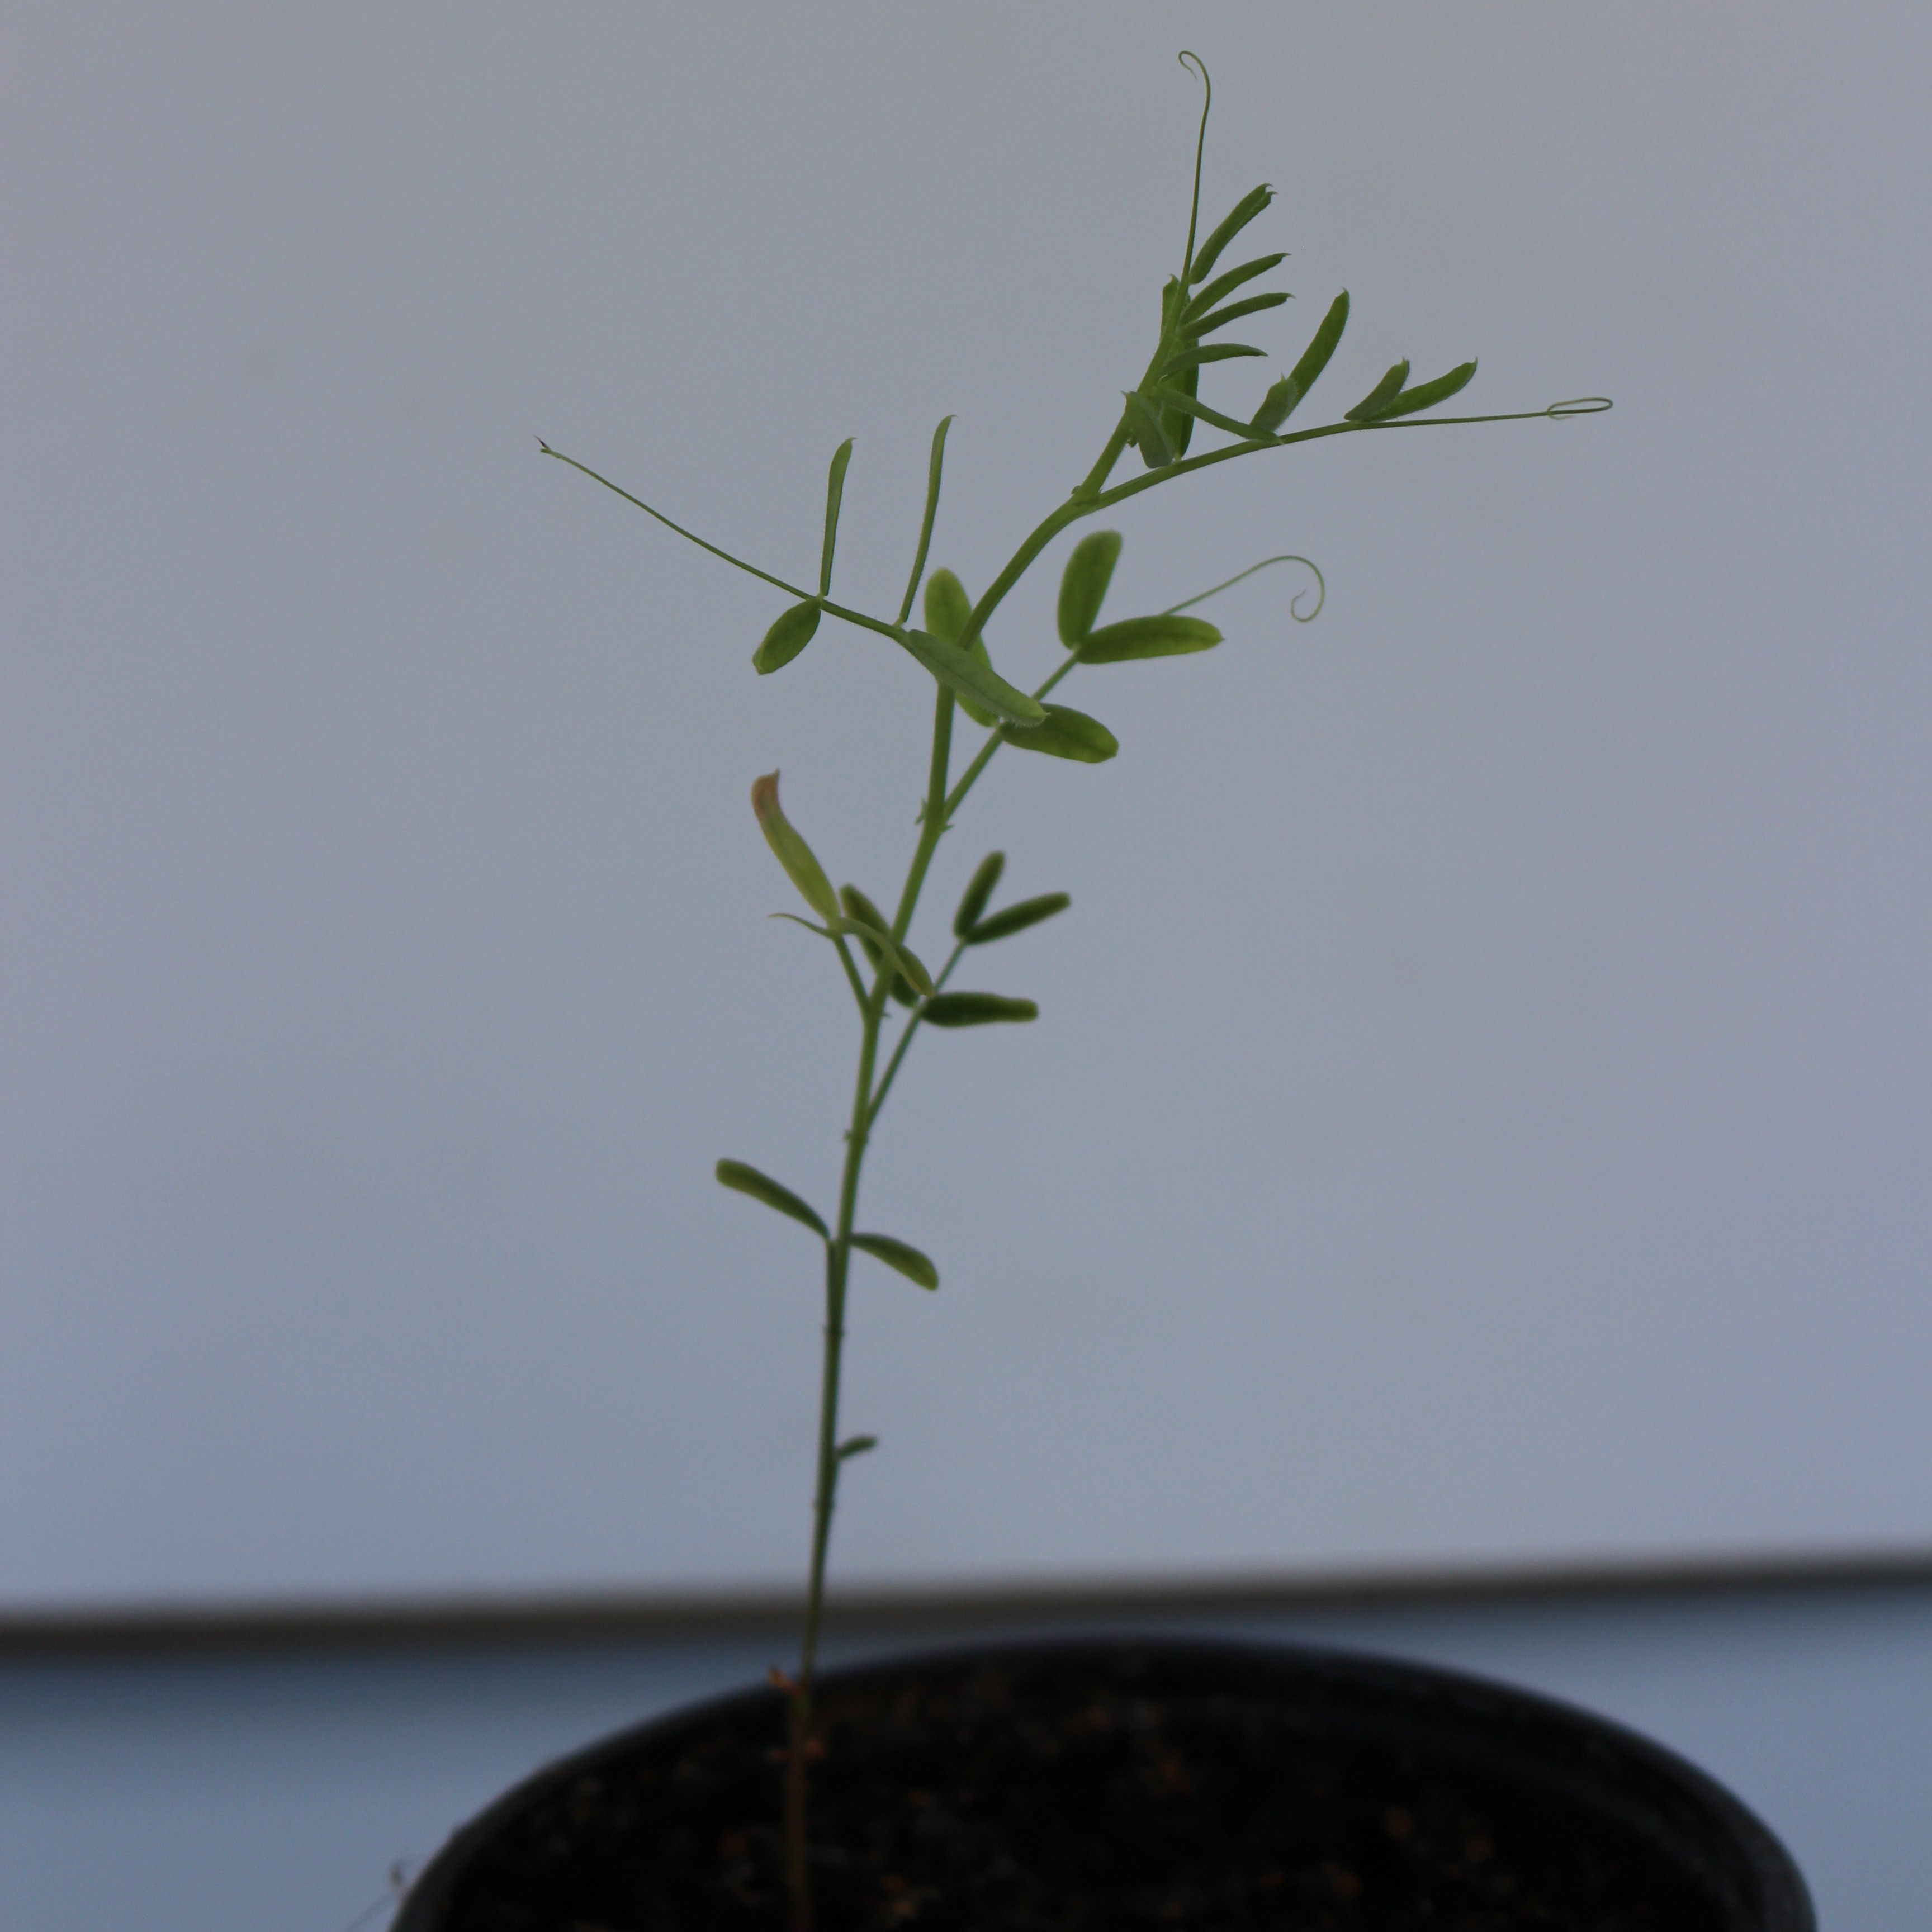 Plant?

Vicia sativa
